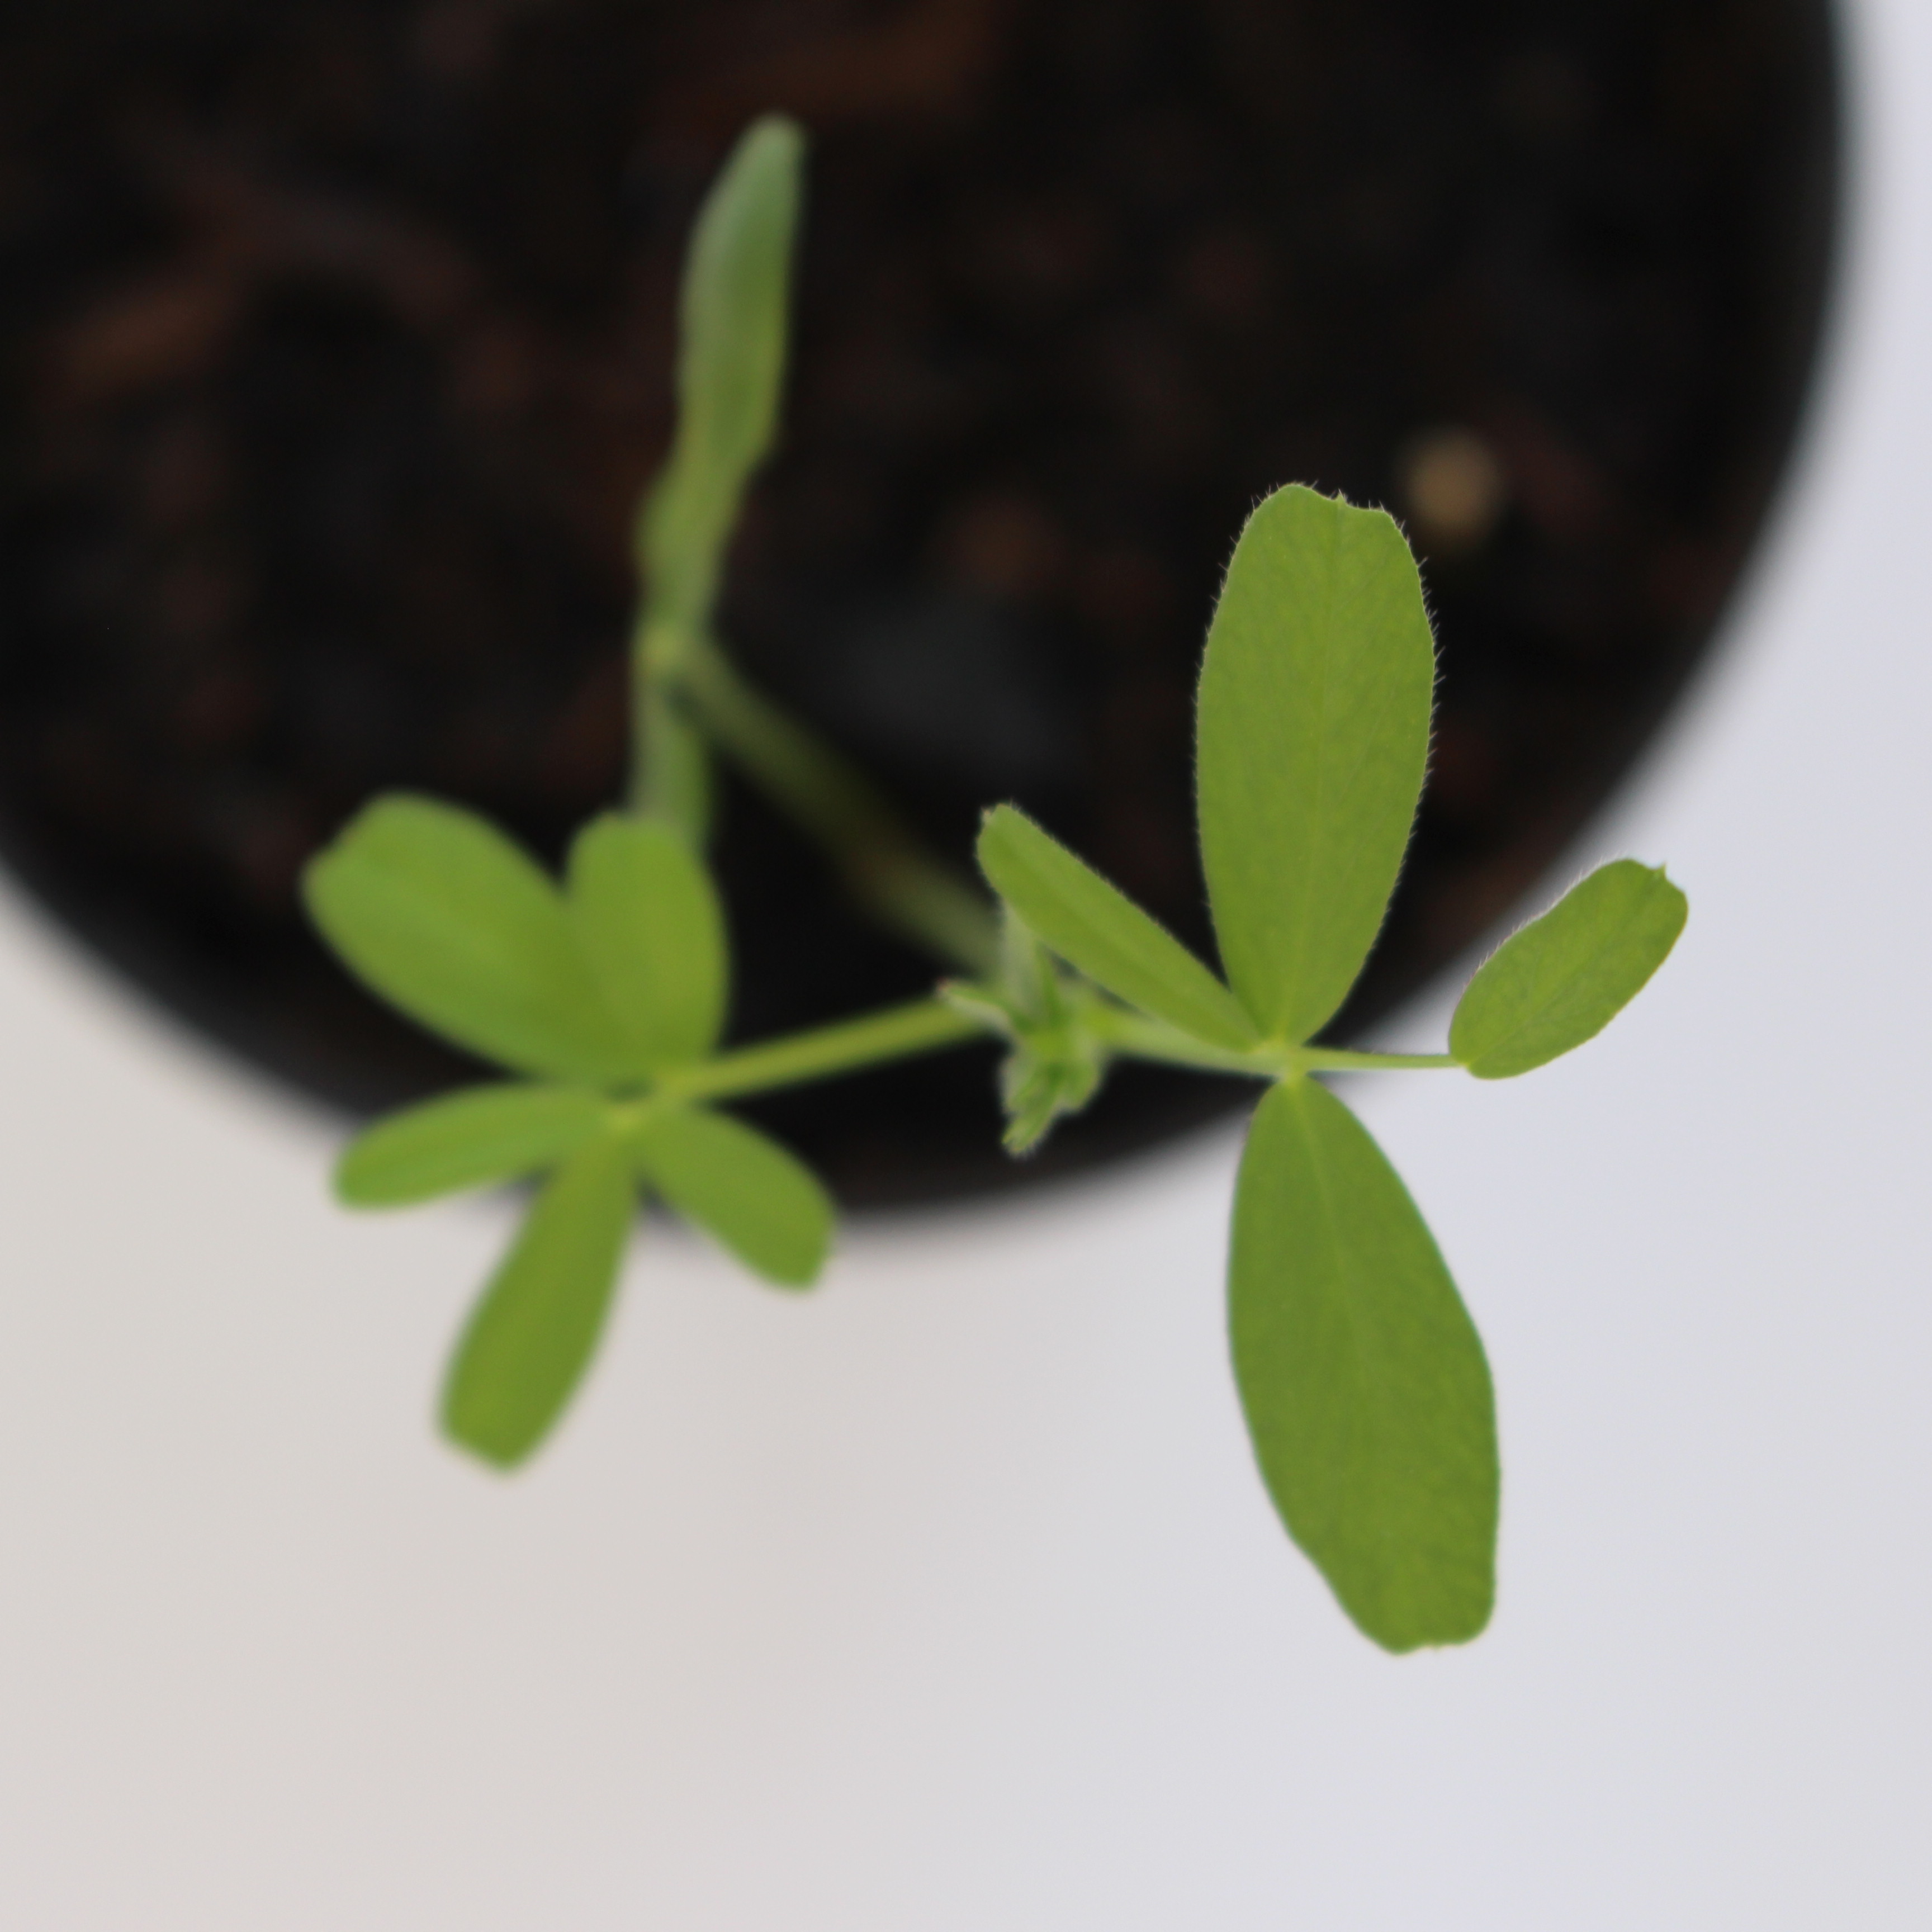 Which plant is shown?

Vicia sativa
